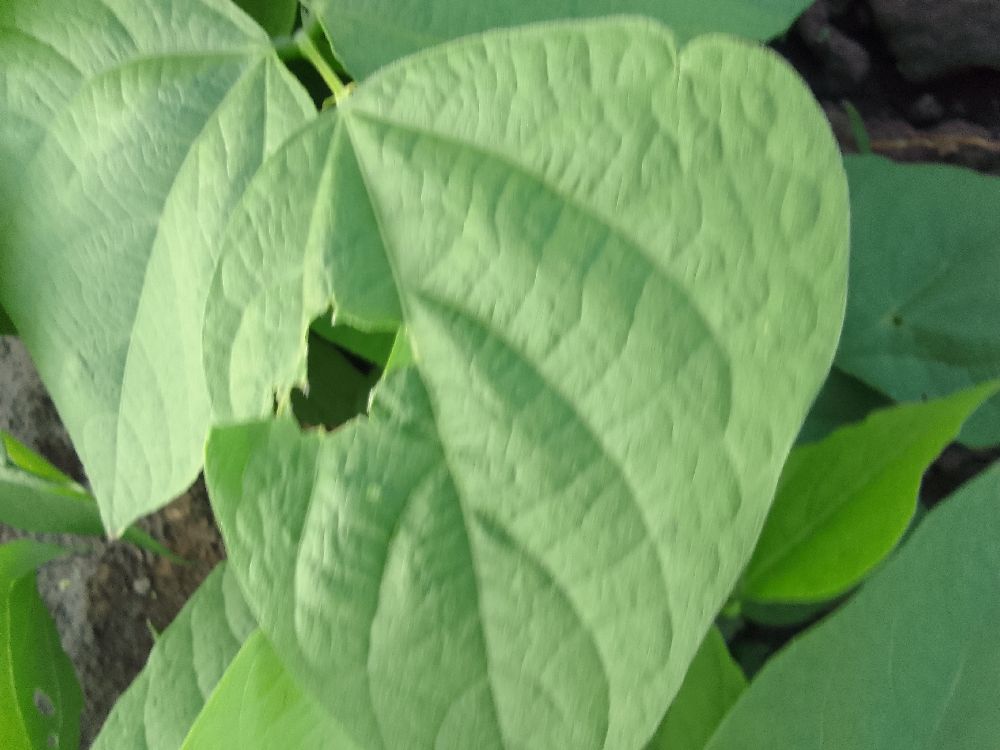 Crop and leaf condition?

common bean, healthy
